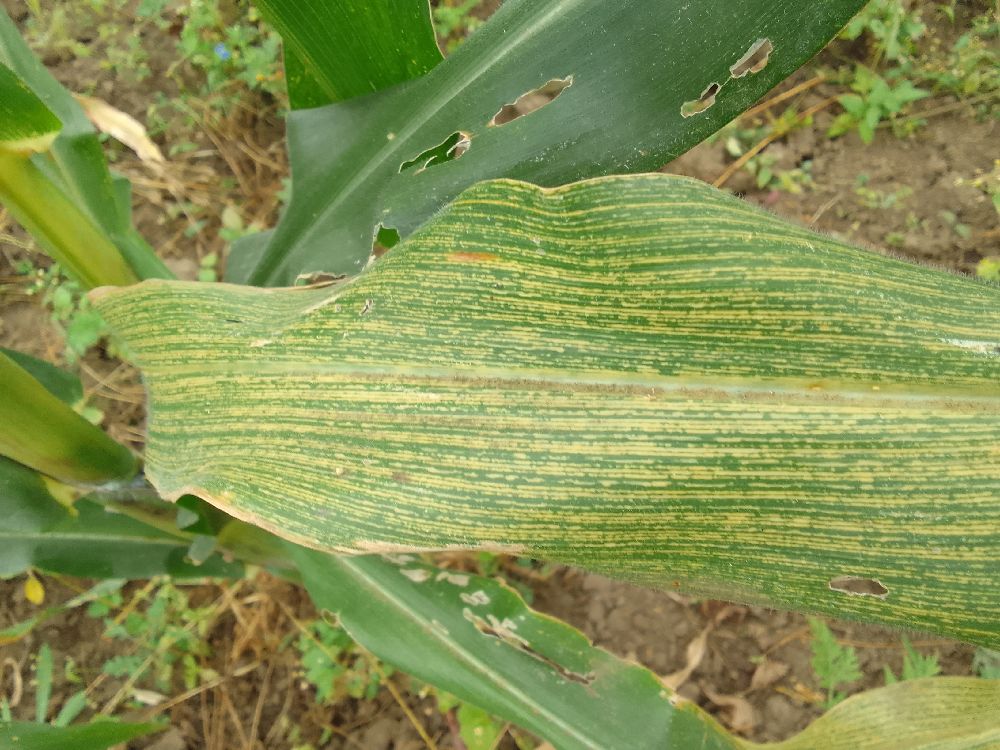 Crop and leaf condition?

maize, maize streak virus
